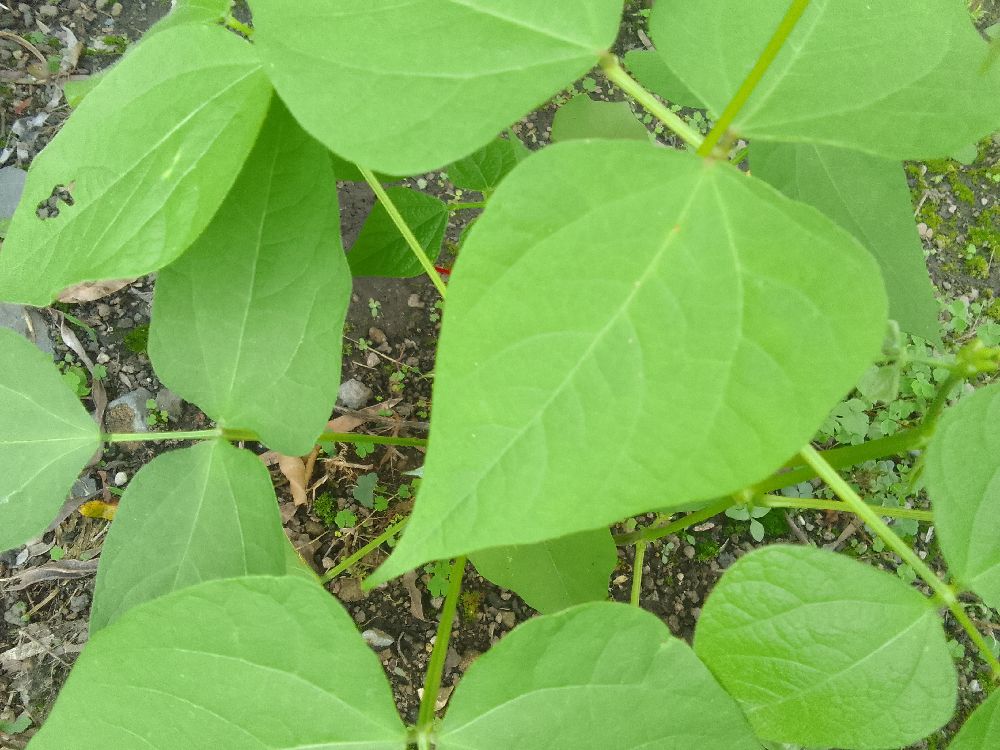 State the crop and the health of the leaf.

common bean, healthy
